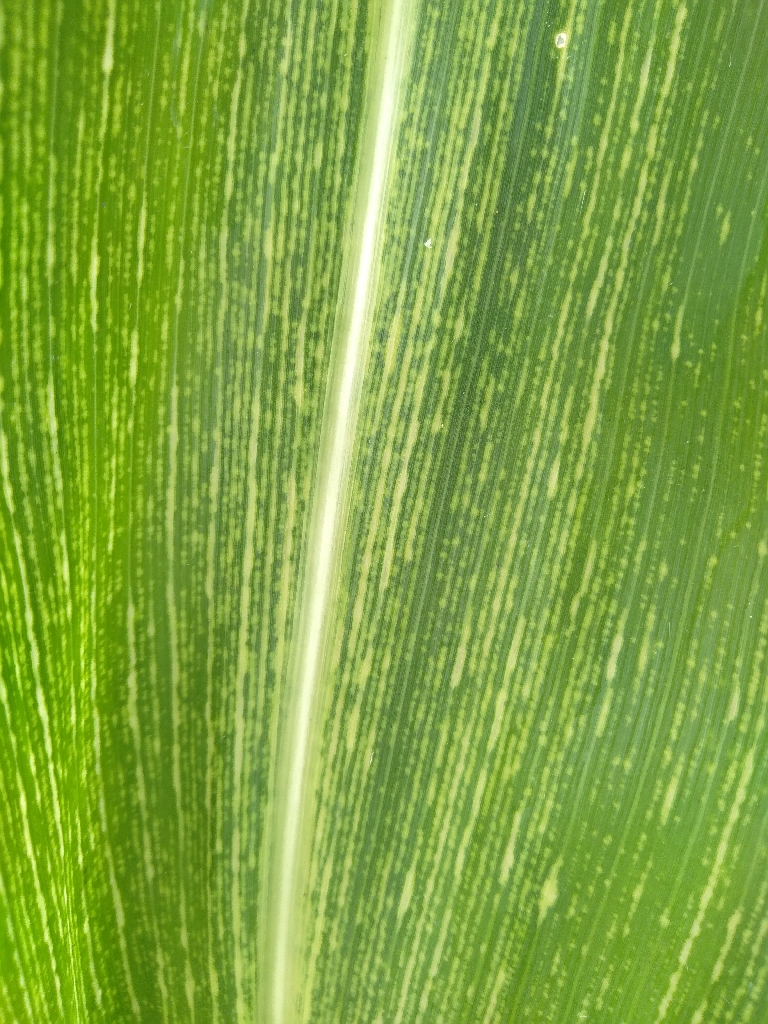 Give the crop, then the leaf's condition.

maize, maize streak virus
